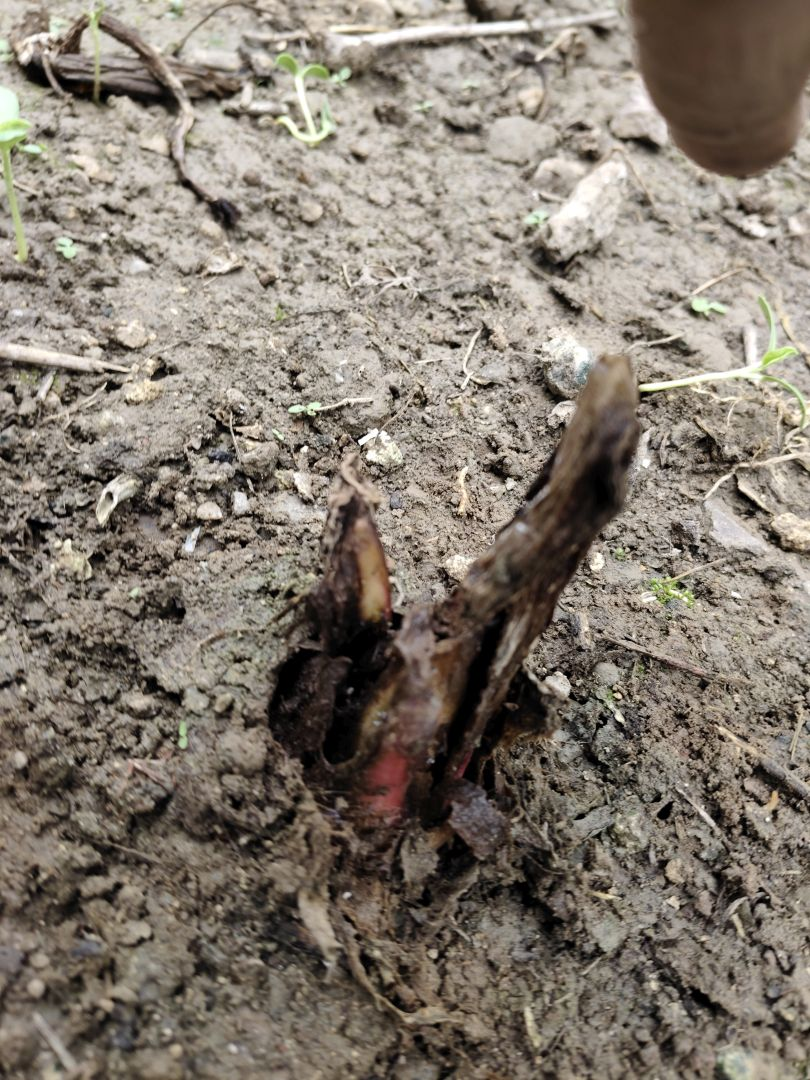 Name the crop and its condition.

taro, root rot
